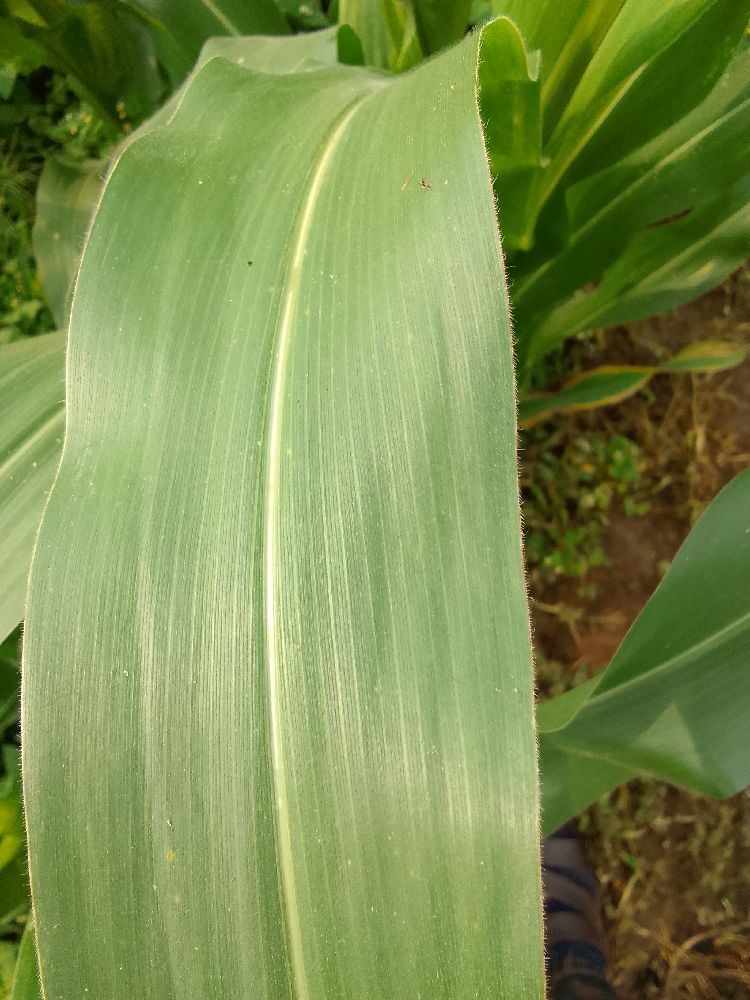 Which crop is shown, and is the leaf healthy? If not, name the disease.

maize, healthy
